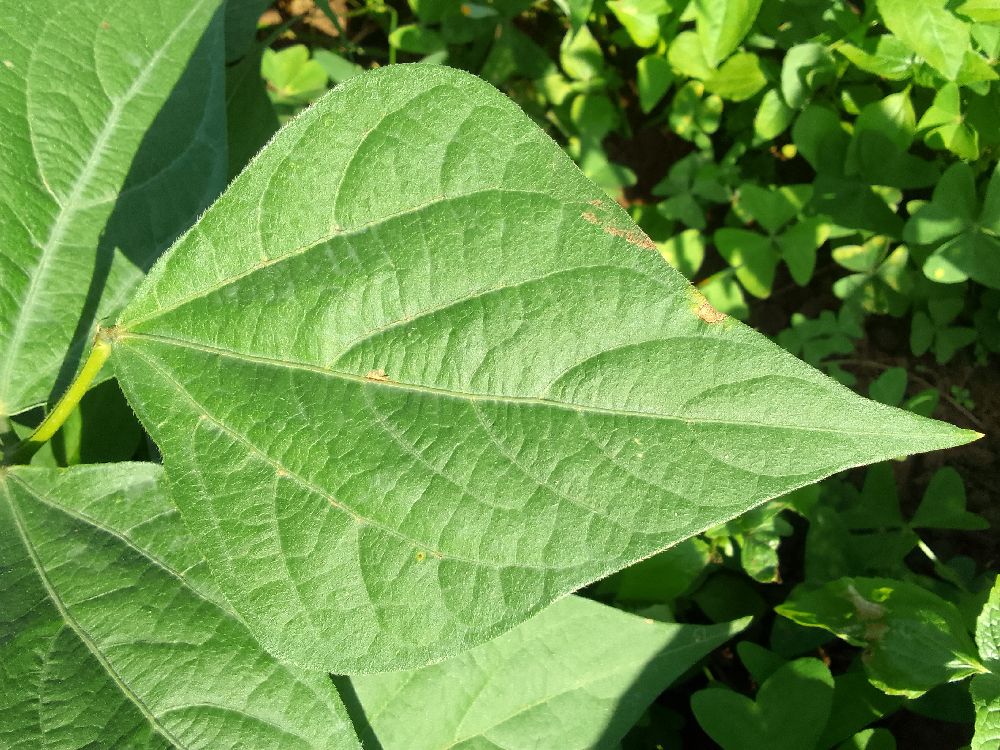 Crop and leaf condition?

common bean, healthy
